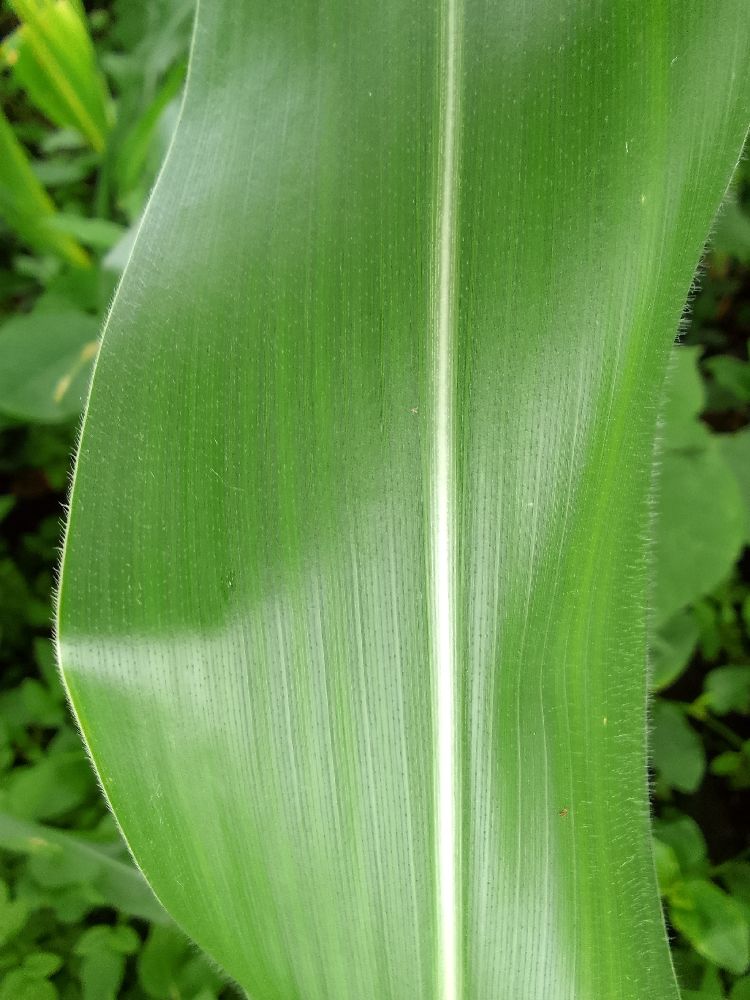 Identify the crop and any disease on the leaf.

maize, healthy
